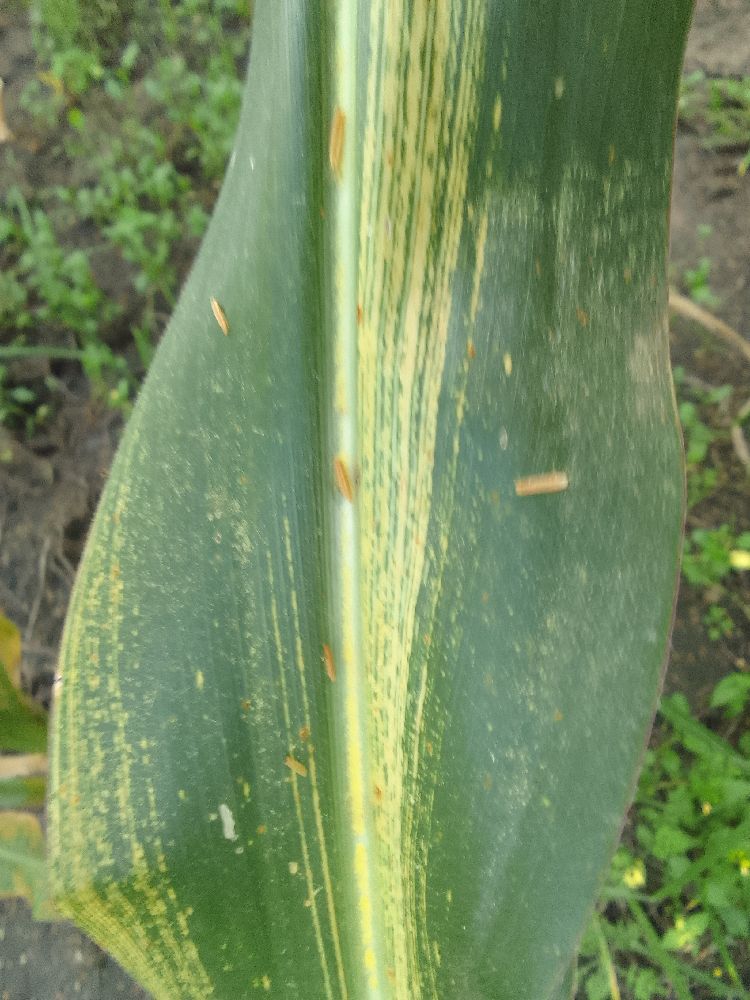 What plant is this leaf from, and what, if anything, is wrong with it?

maize, maize streak virus
